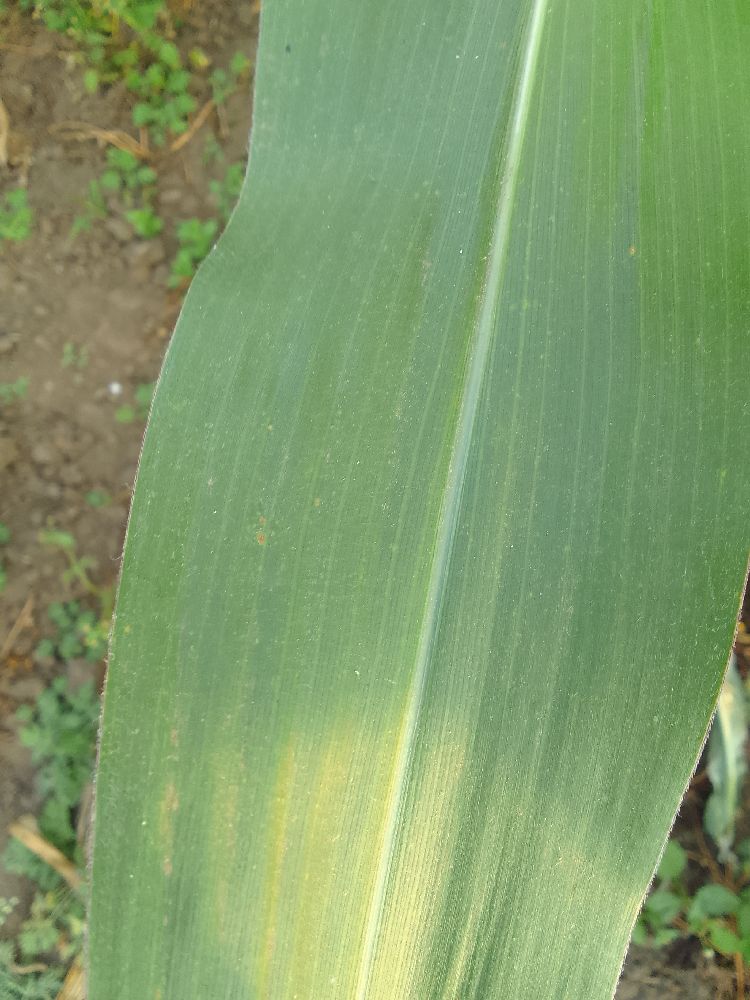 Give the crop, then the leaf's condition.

maize, healthy
